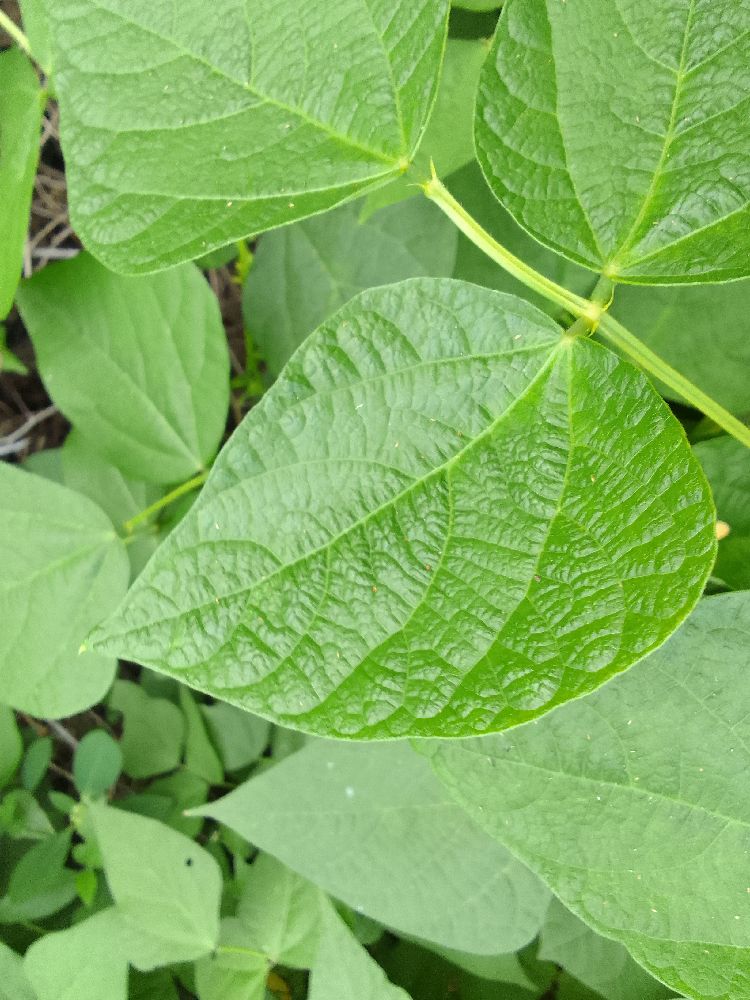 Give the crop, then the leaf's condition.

common bean, healthy
